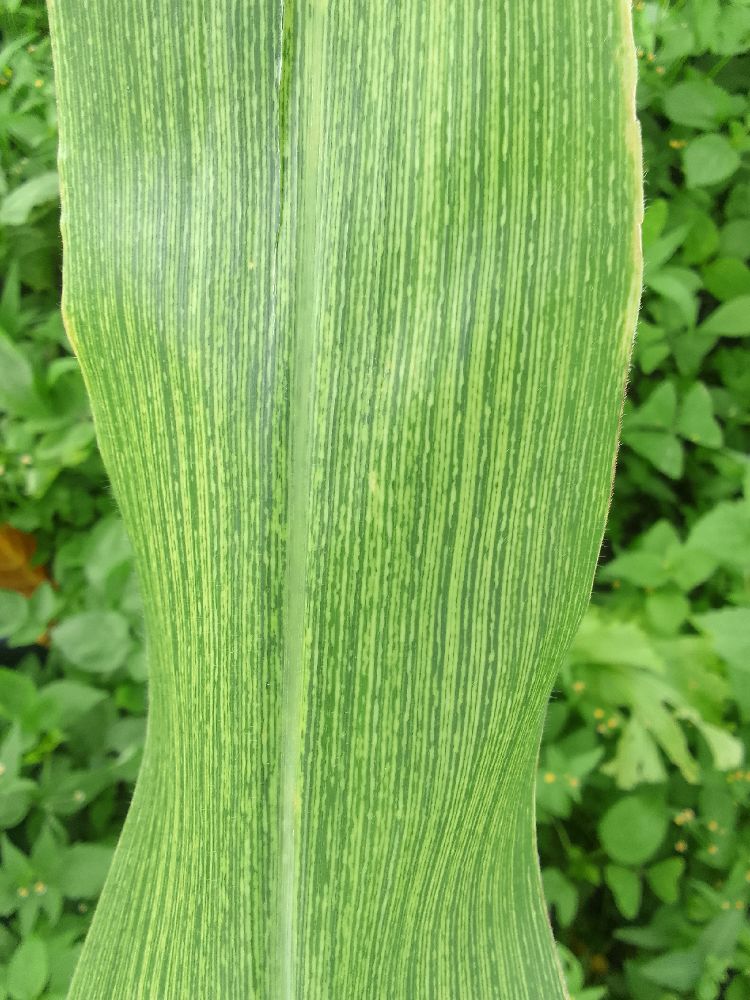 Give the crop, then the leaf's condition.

maize, maize streak virus
